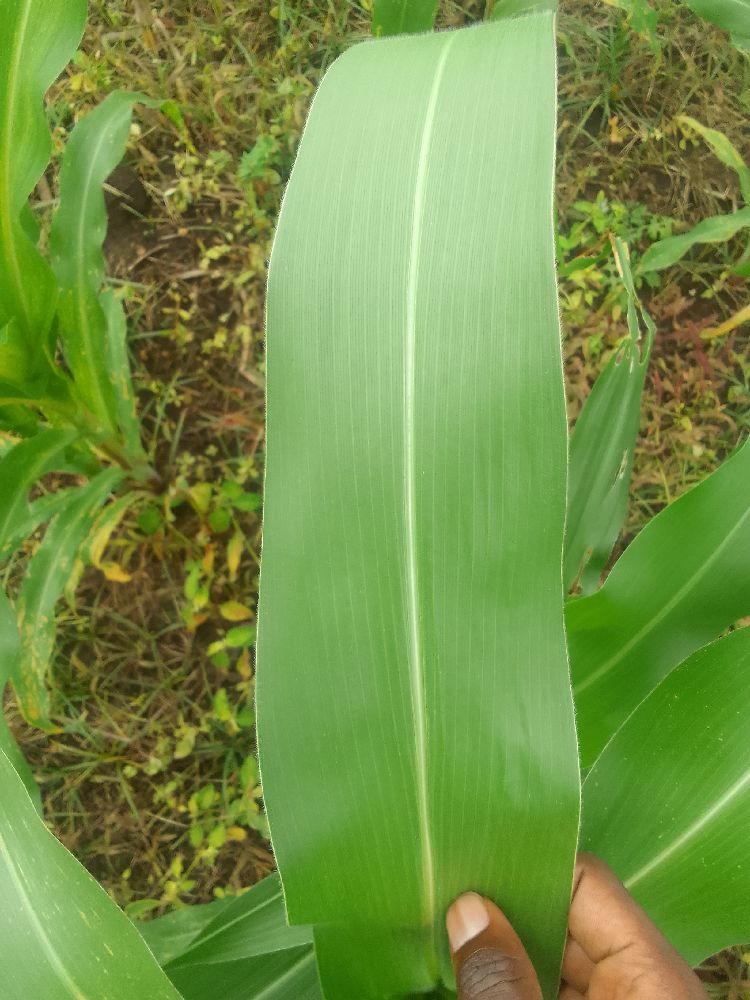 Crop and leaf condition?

maize, healthy
